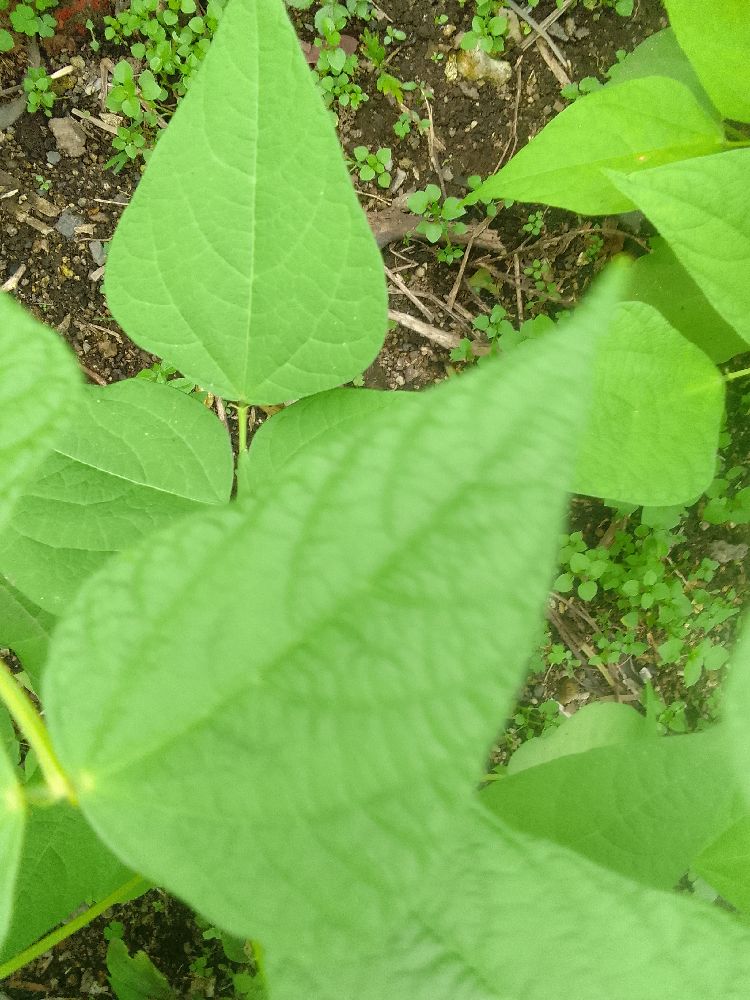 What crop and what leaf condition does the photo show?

common bean, healthy
